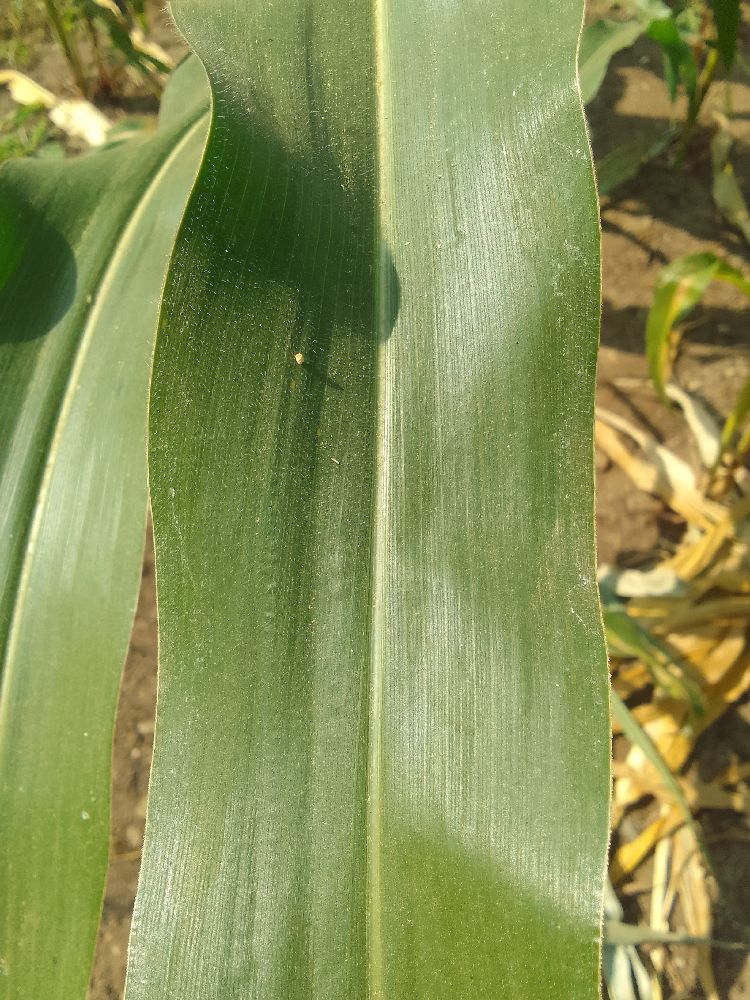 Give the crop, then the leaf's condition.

maize, healthy
